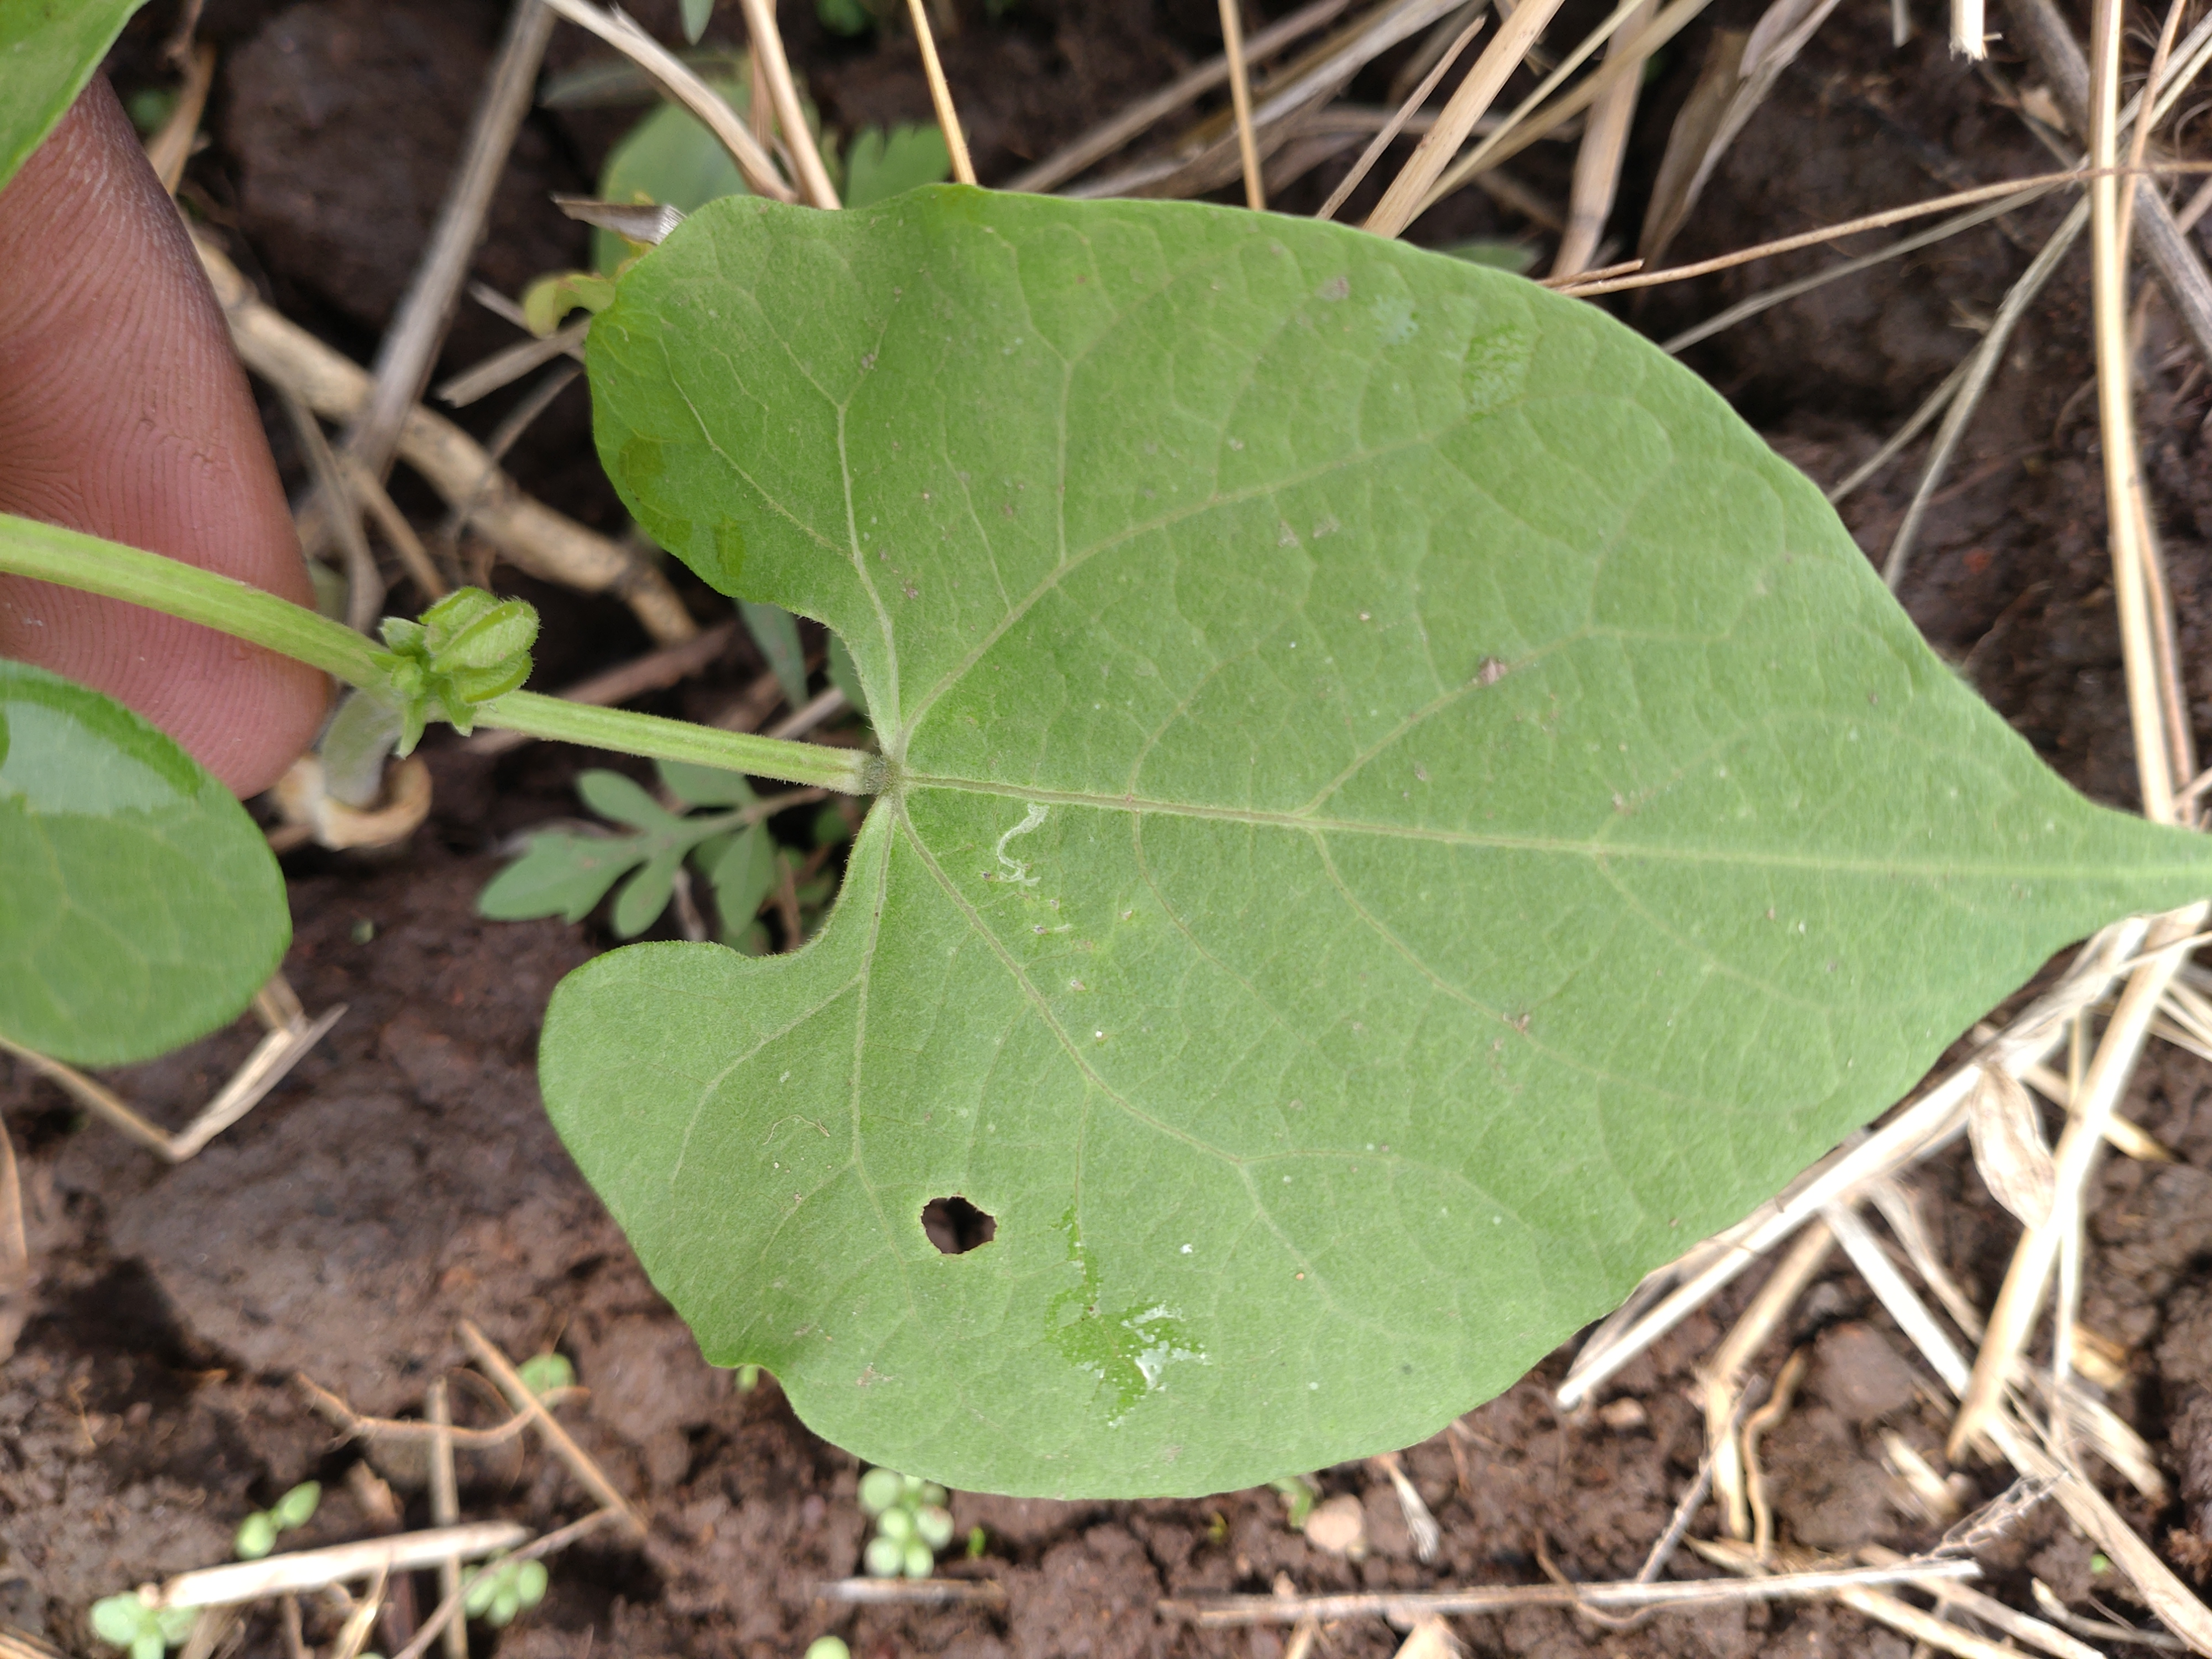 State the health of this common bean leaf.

healthy
